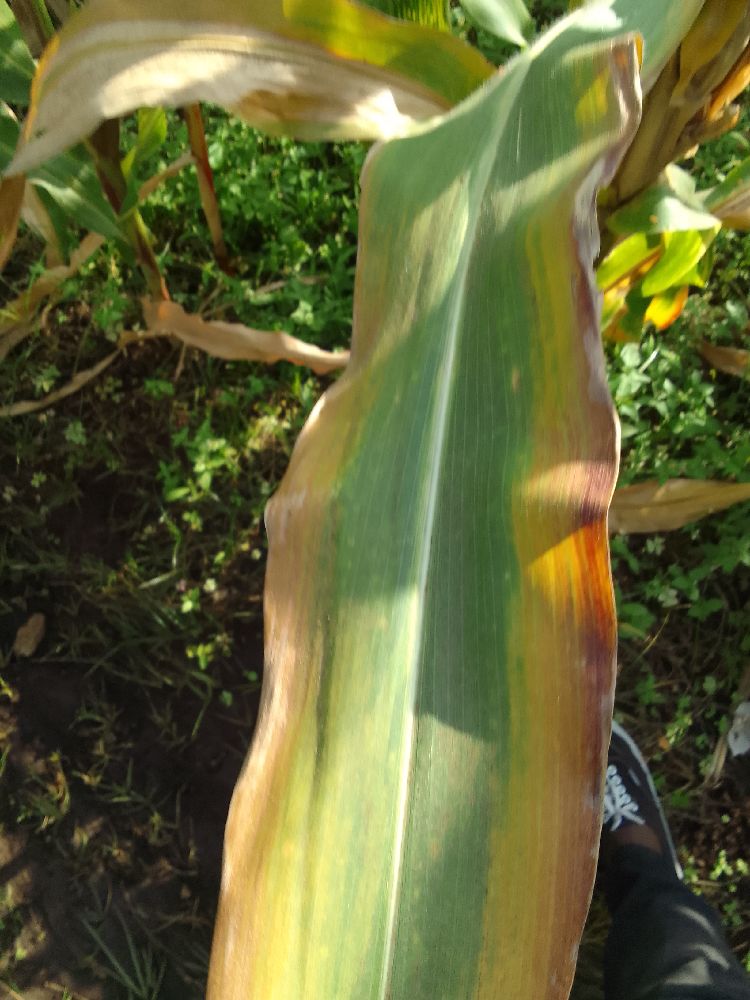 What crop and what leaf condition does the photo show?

maize, maize lethal necrosis
